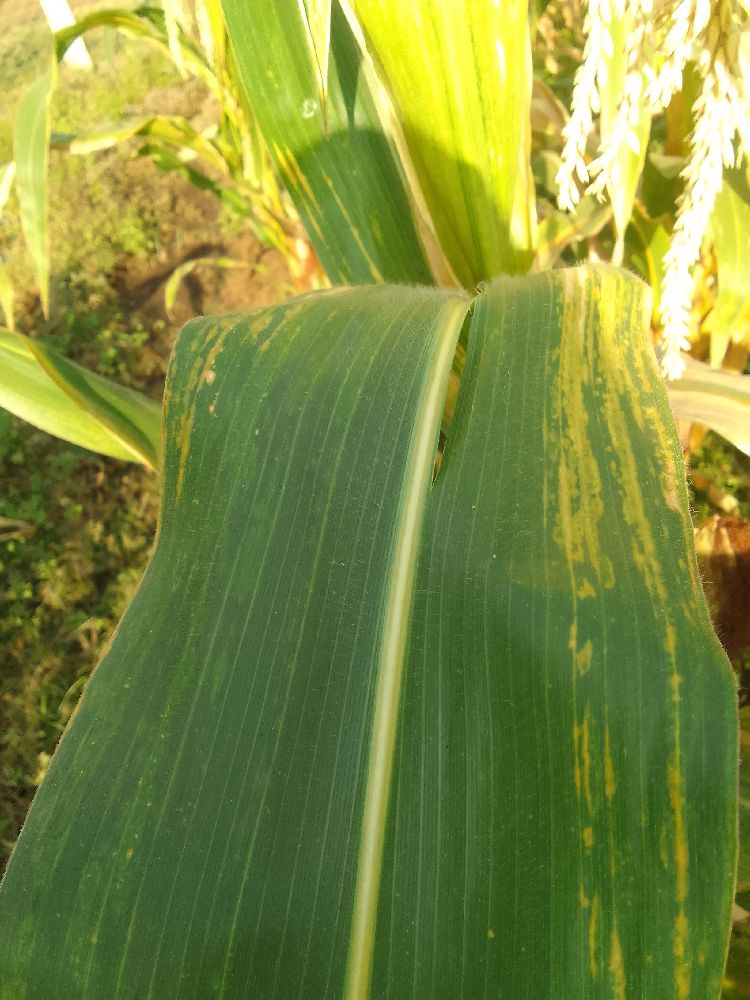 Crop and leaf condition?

maize, maize lethal necrosis
